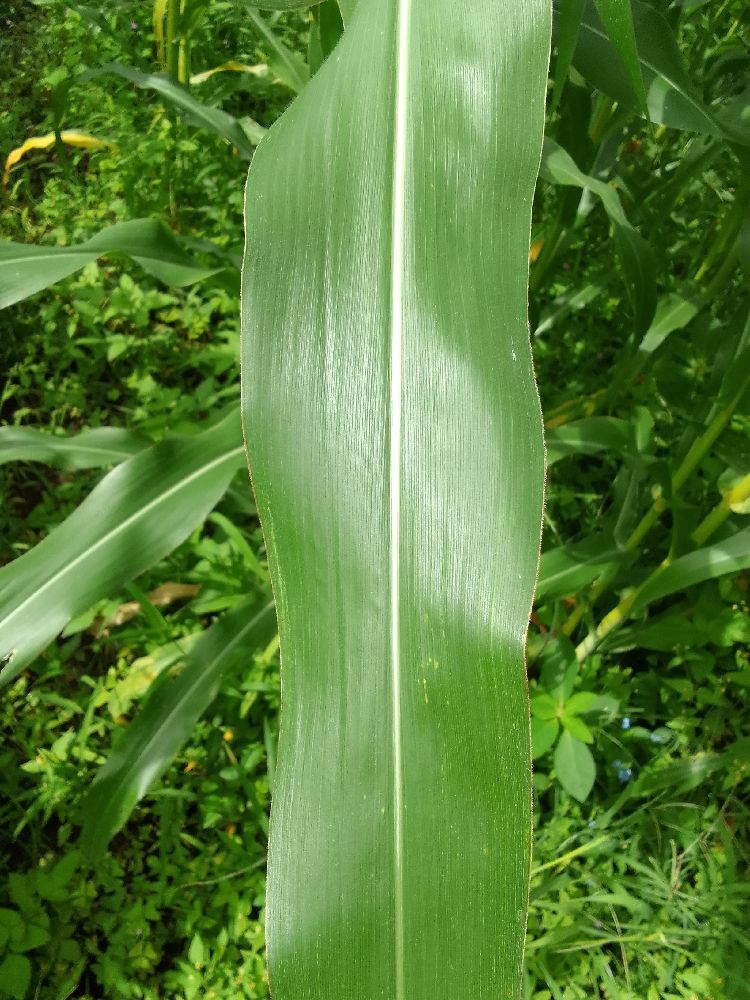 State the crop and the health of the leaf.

maize, healthy
